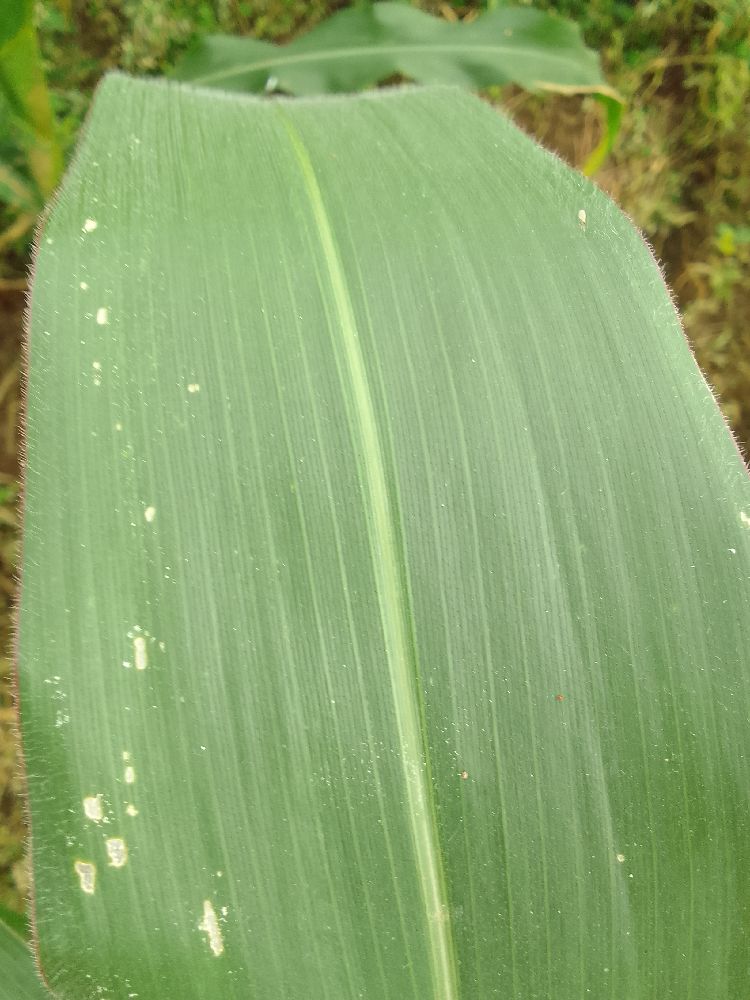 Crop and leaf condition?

maize, healthy
